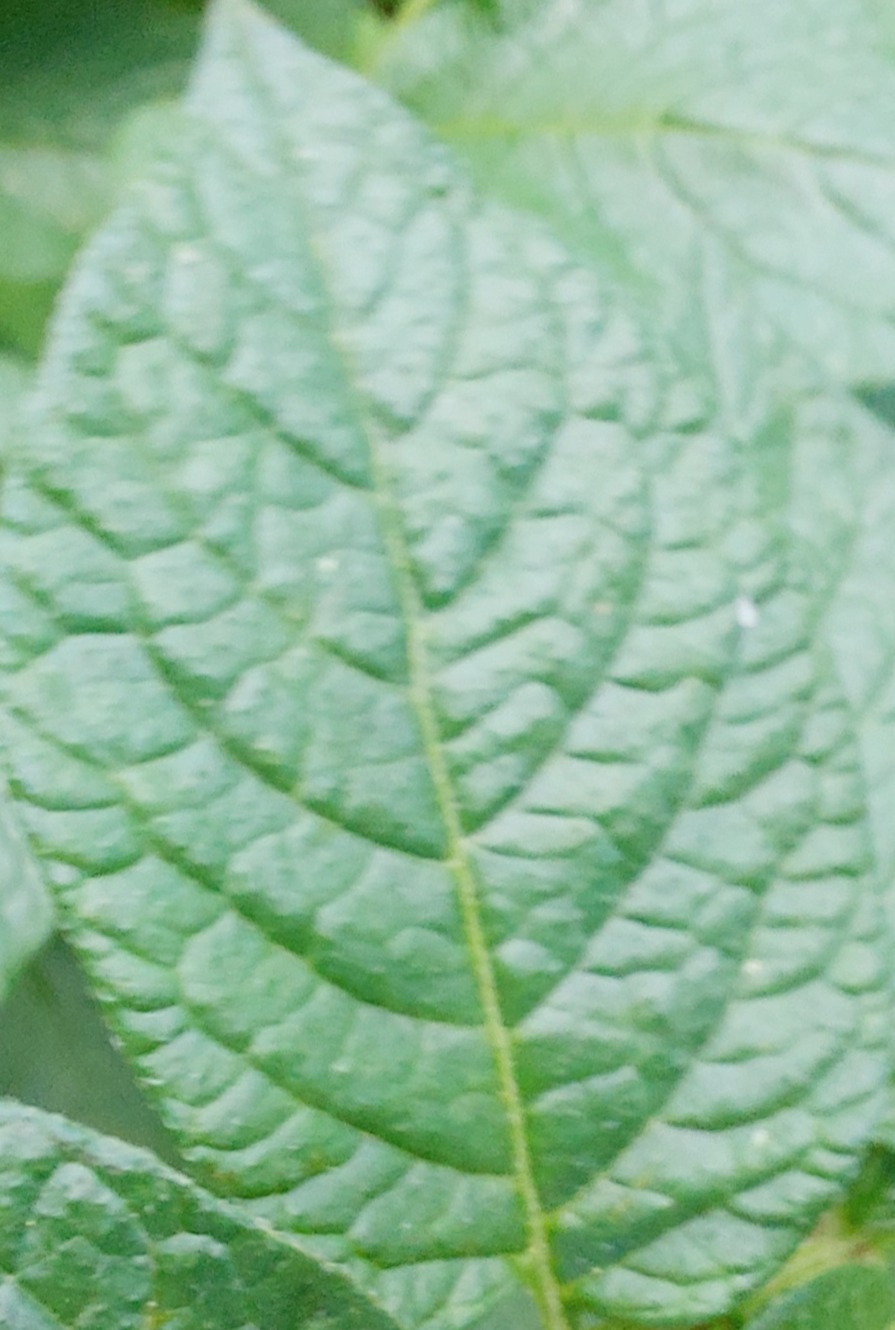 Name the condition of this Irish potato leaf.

healthy
